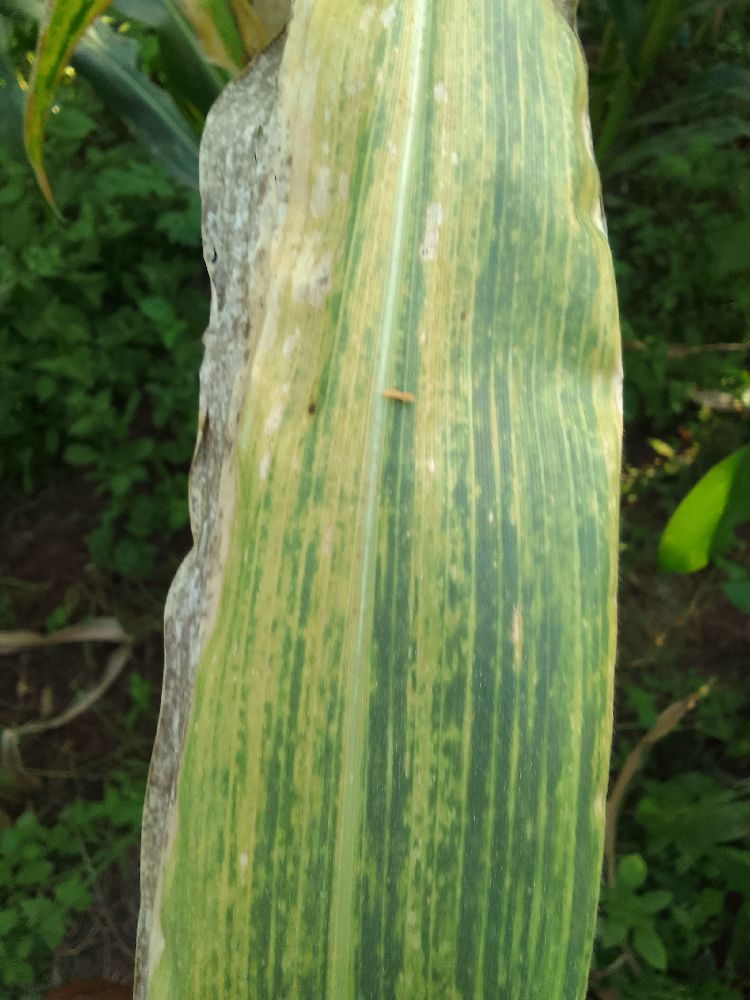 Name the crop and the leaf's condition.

maize, maize lethal necrosis
